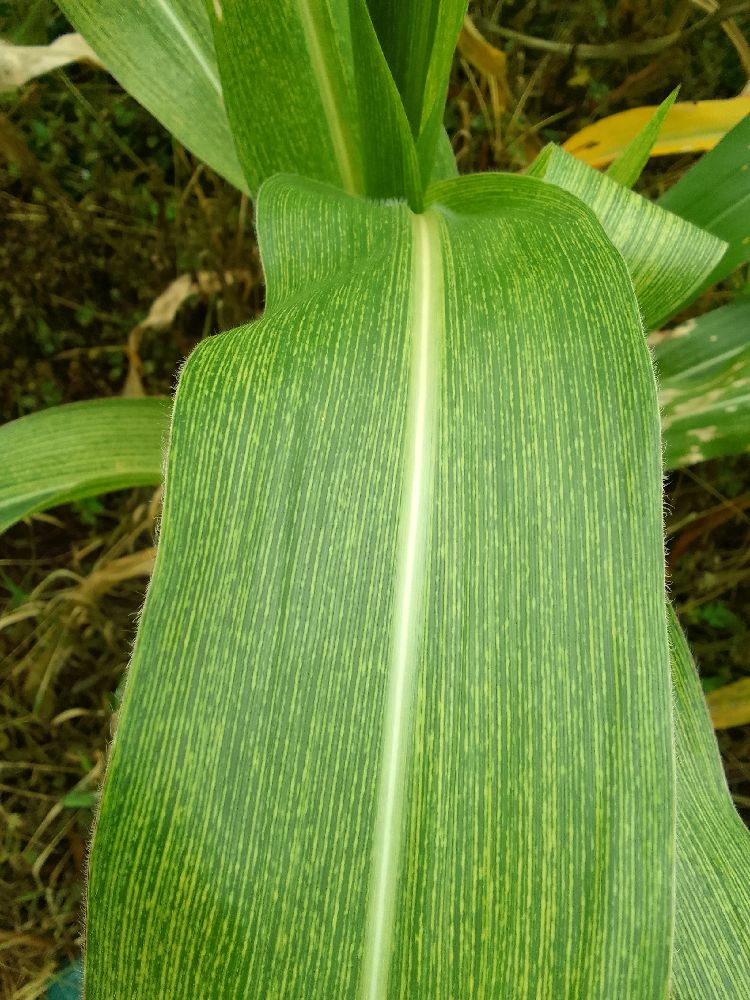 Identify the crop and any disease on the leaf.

maize, maize streak virus
